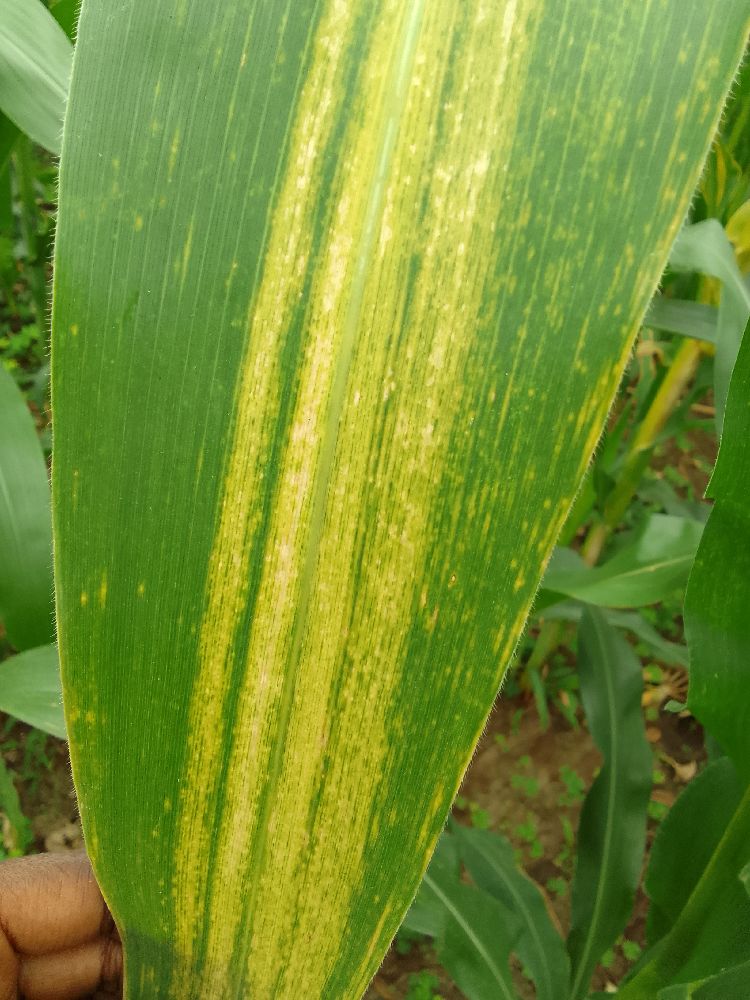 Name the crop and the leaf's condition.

maize, maize lethal necrosis
